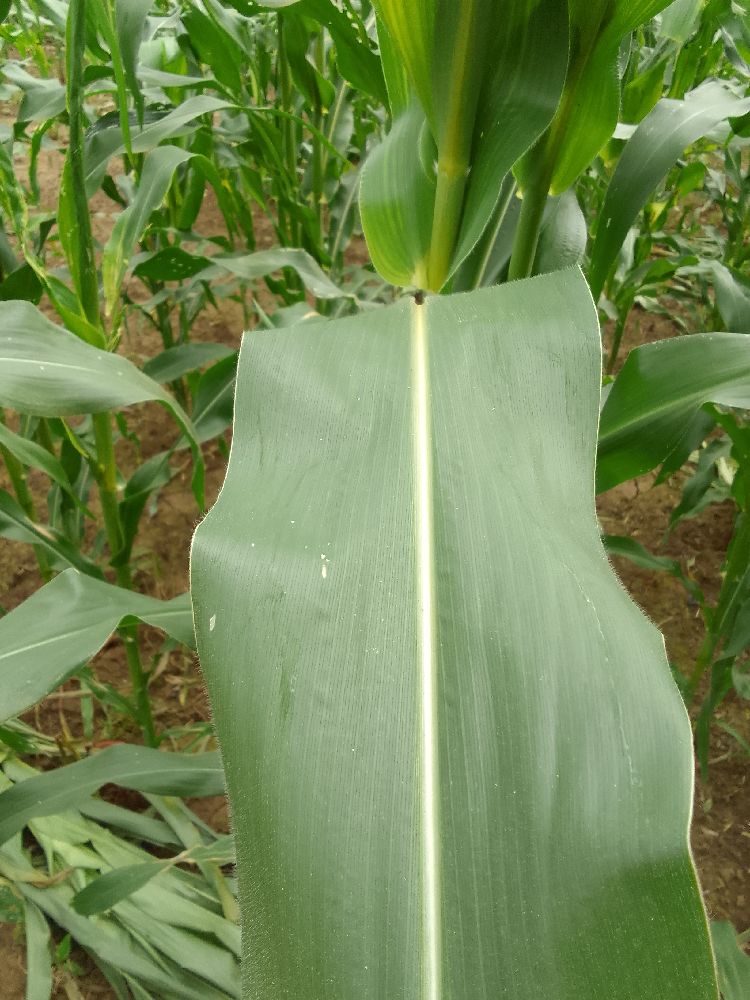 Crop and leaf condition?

maize, healthy
